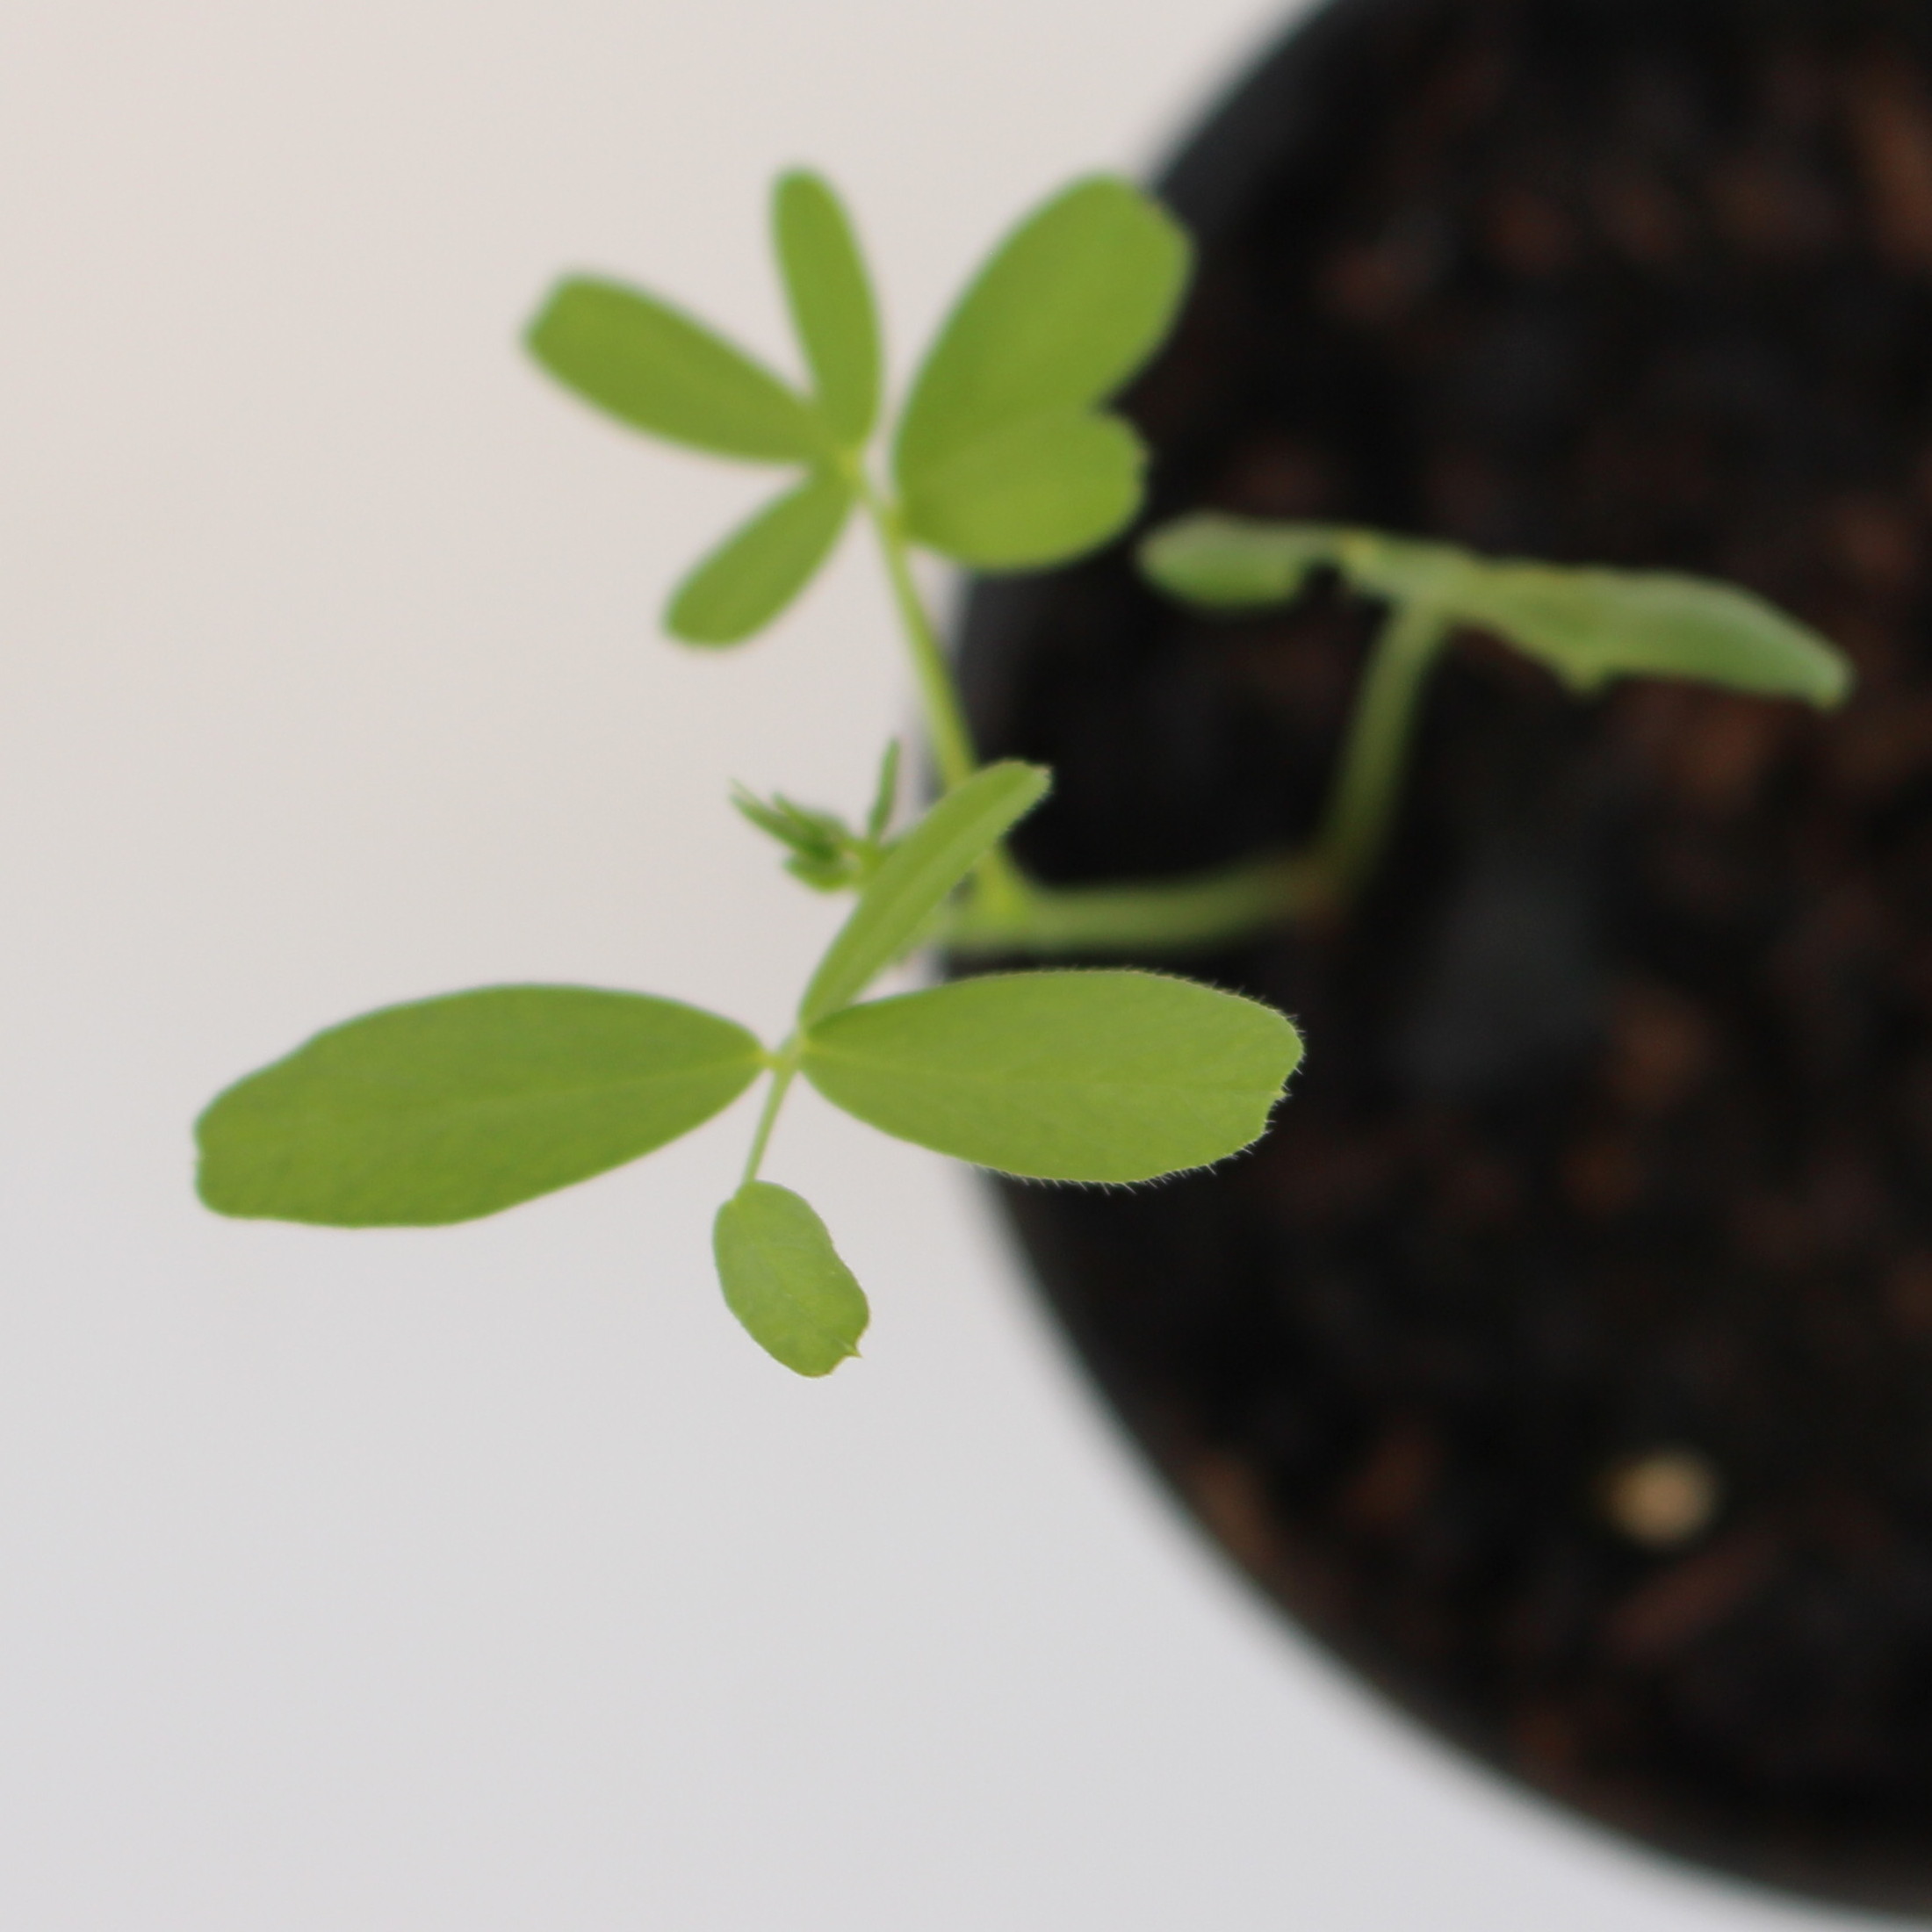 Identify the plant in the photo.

Vicia sativa
